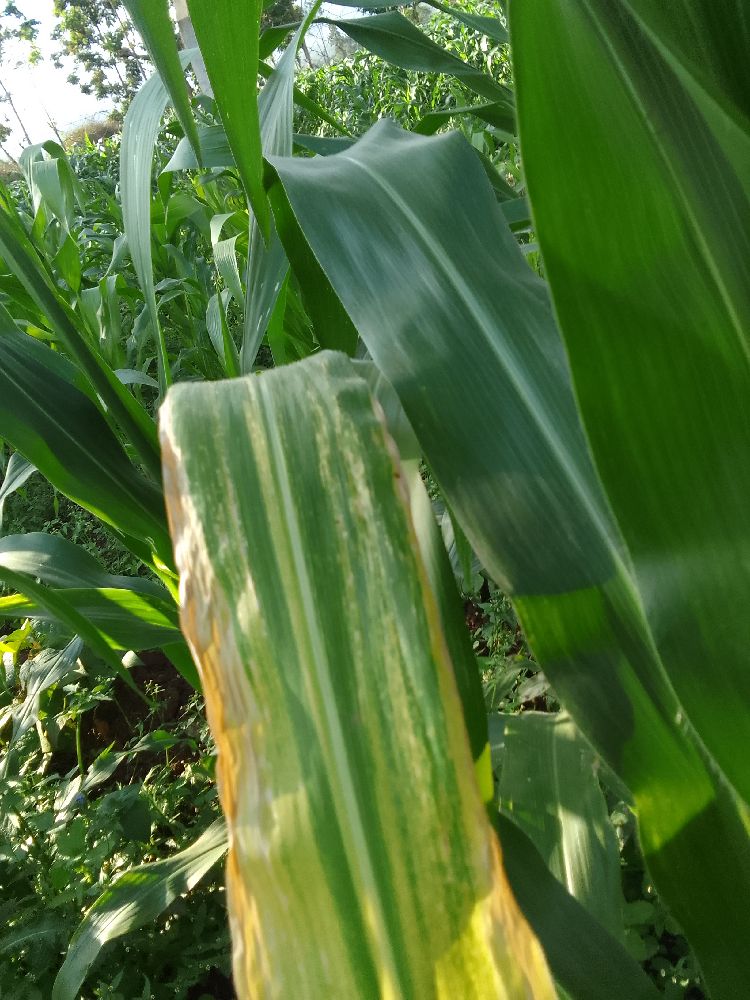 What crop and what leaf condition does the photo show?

maize, maize lethal necrosis
